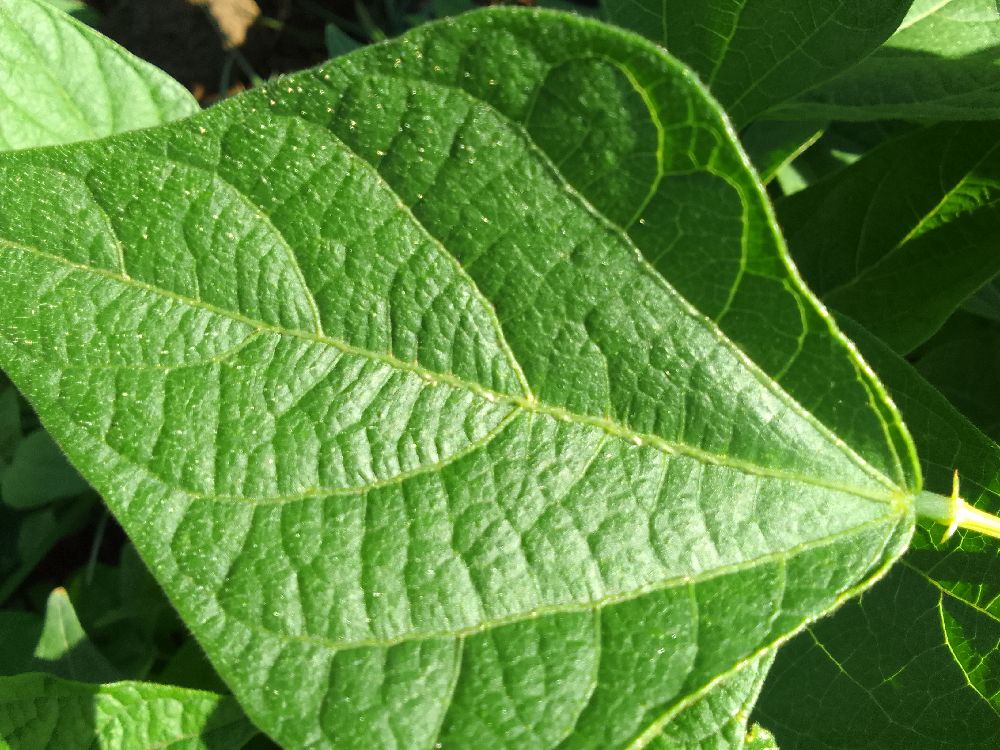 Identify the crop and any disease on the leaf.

common bean, healthy
